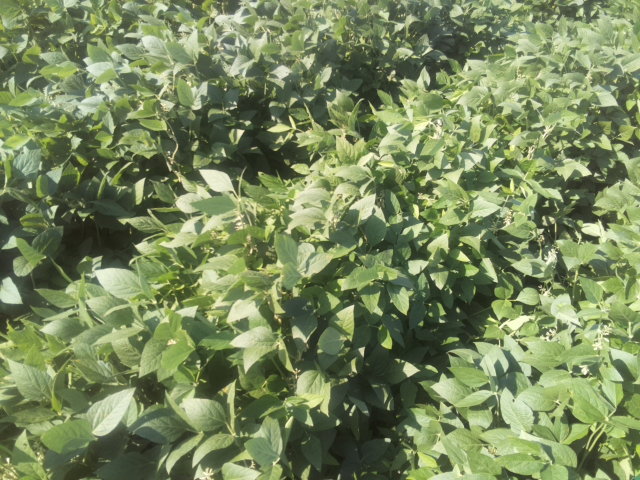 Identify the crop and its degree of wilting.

soybean, leaves with no wilting
